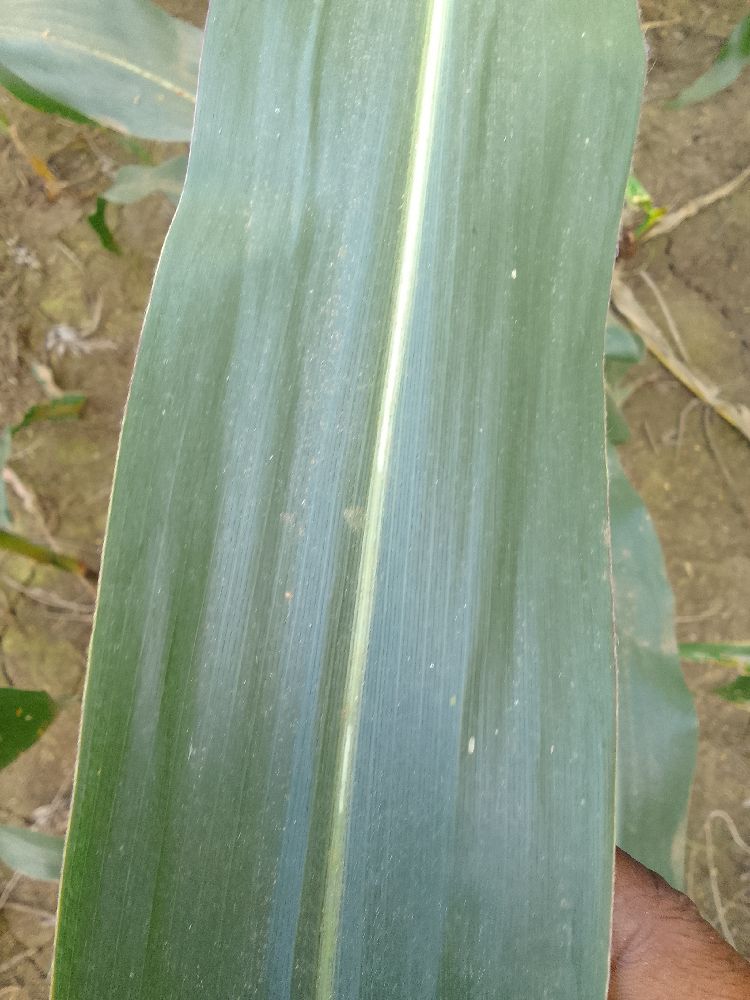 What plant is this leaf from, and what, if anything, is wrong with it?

maize, healthy
